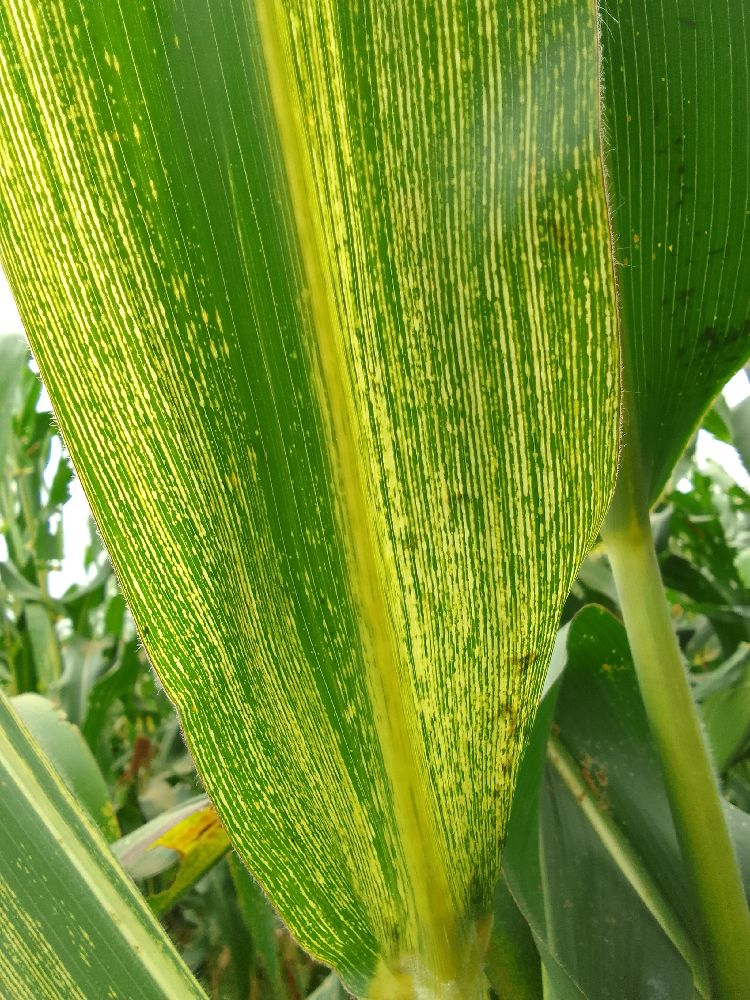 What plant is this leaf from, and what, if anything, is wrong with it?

maize, maize streak virus
